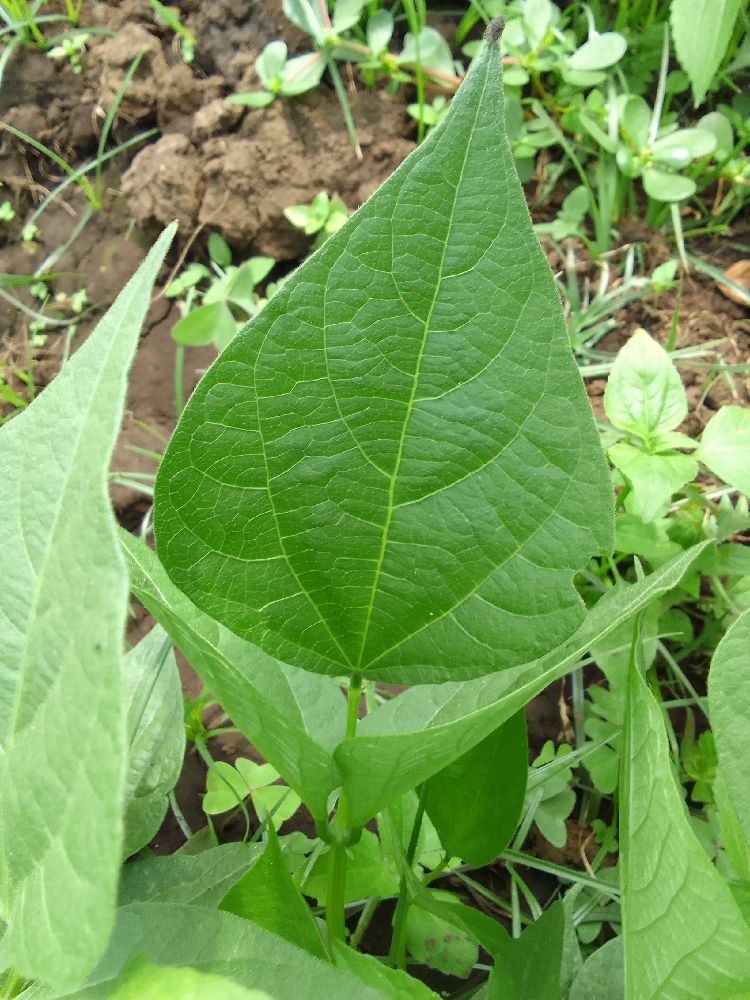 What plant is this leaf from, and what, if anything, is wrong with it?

common bean, healthy
